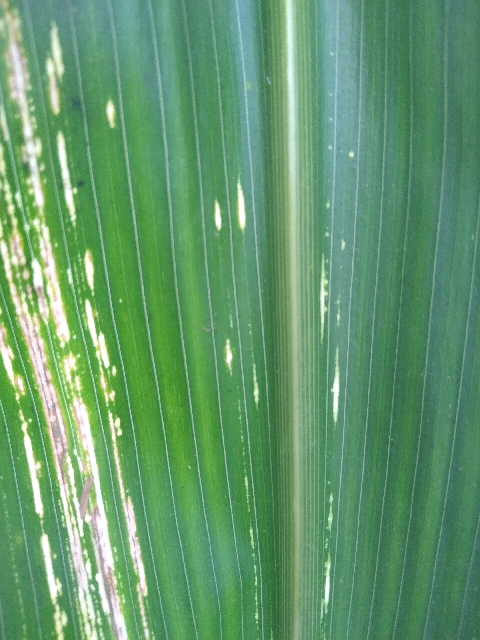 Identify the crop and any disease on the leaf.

maize, maize streak virus
